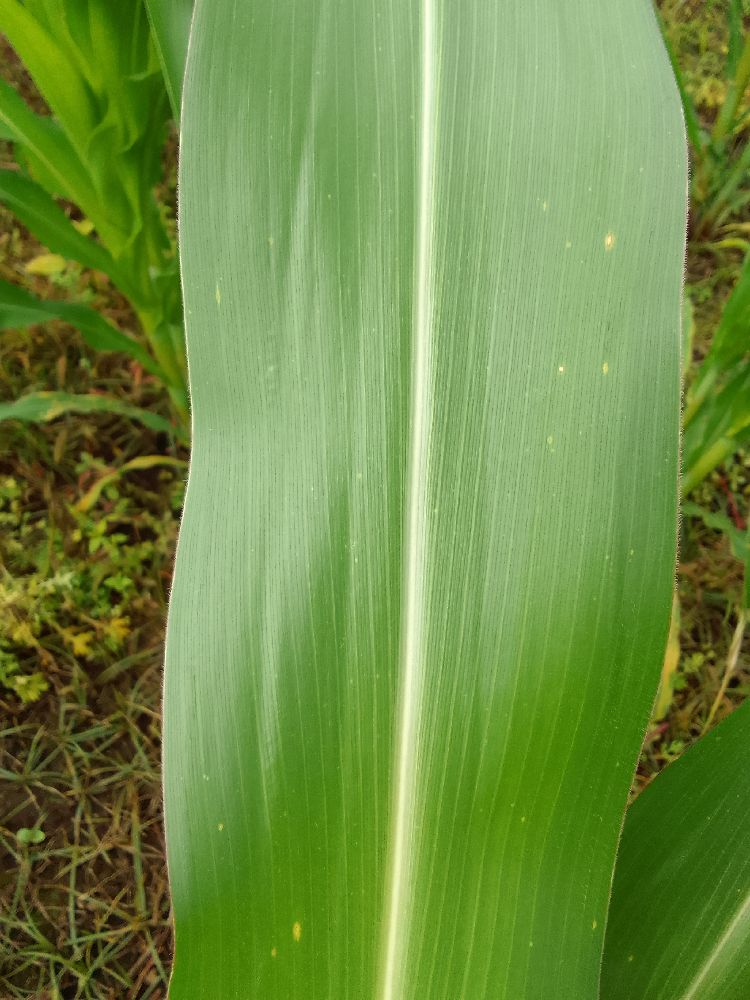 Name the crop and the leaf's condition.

maize, healthy
